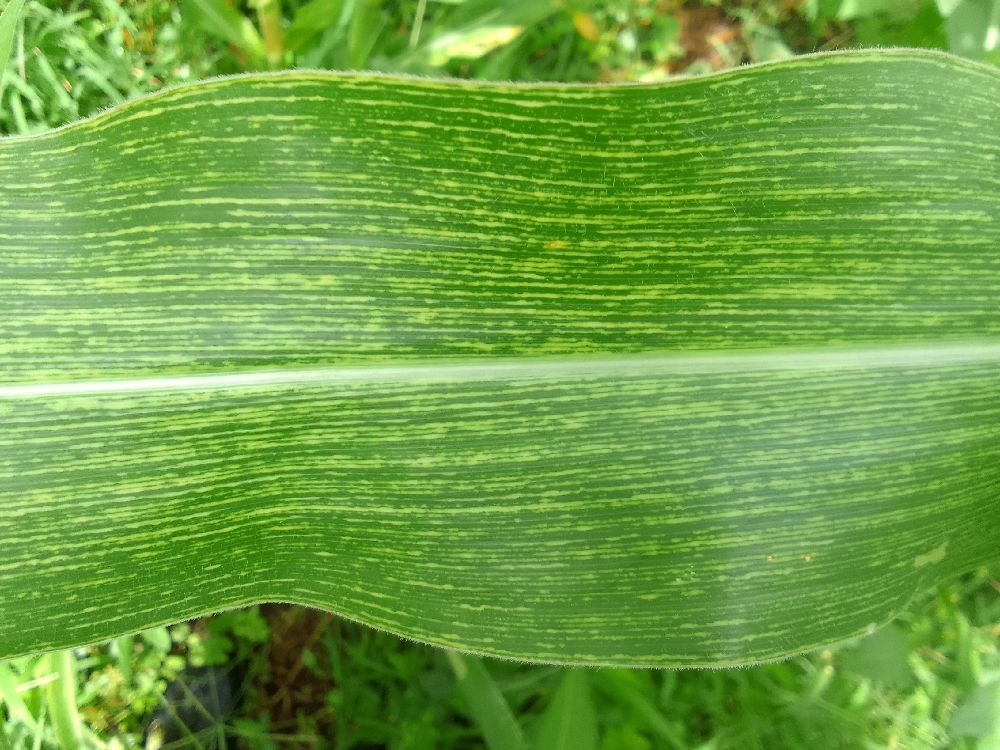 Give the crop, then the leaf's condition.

maize, maize streak virus
